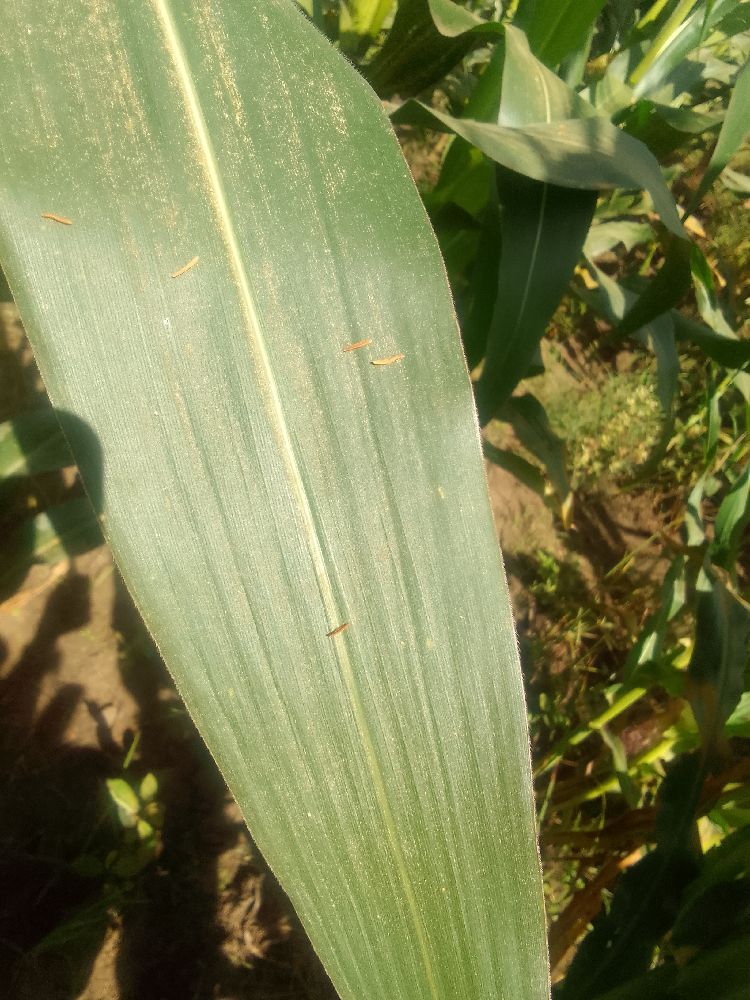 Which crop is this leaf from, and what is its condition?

maize, healthy
